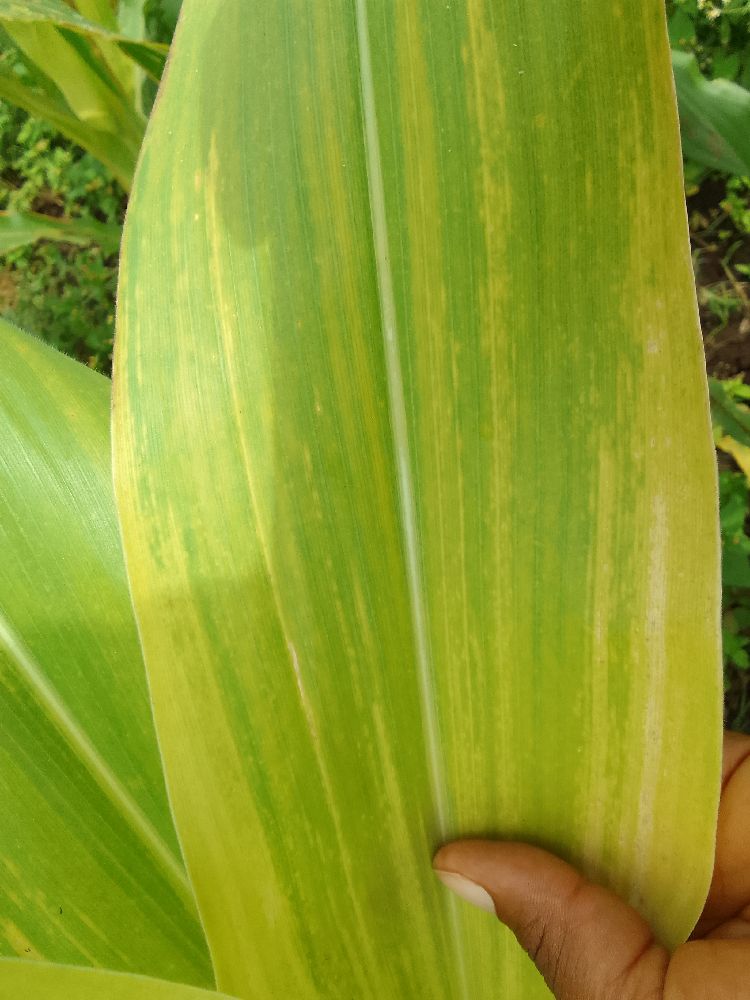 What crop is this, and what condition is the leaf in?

maize, maize lethal necrosis
